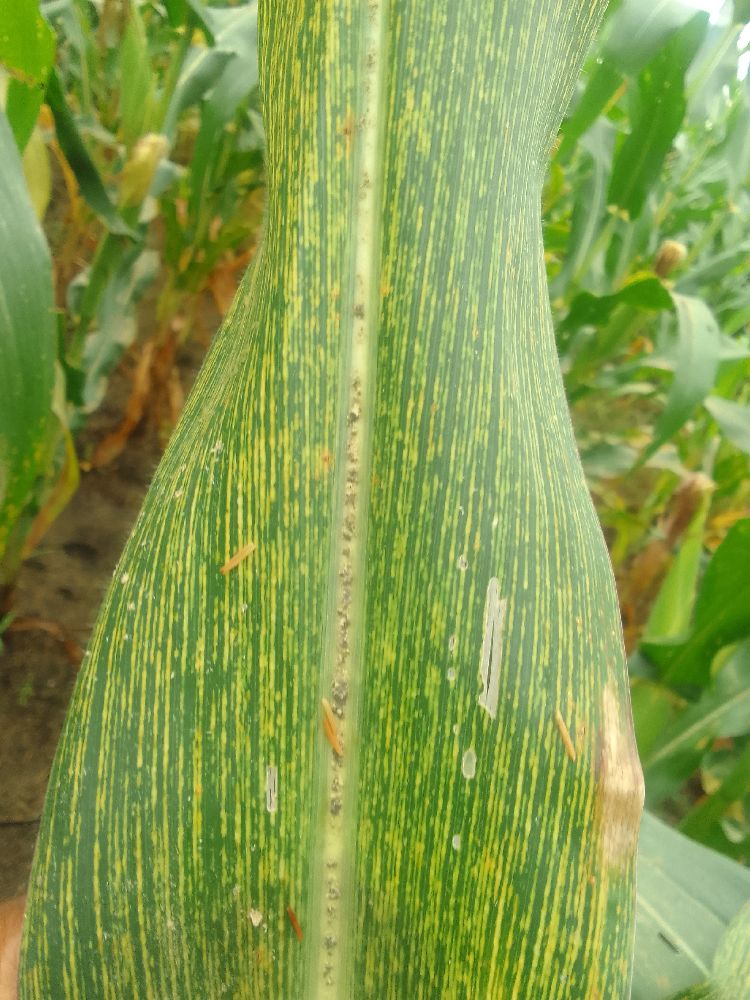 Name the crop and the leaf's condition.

maize, maize streak virus
